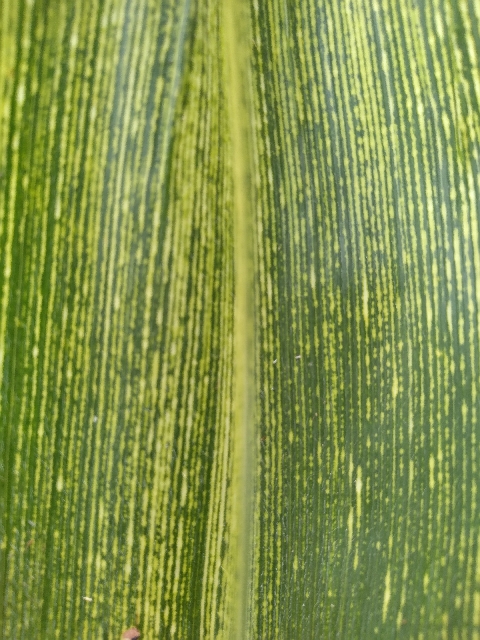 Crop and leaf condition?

maize, maize streak virus
